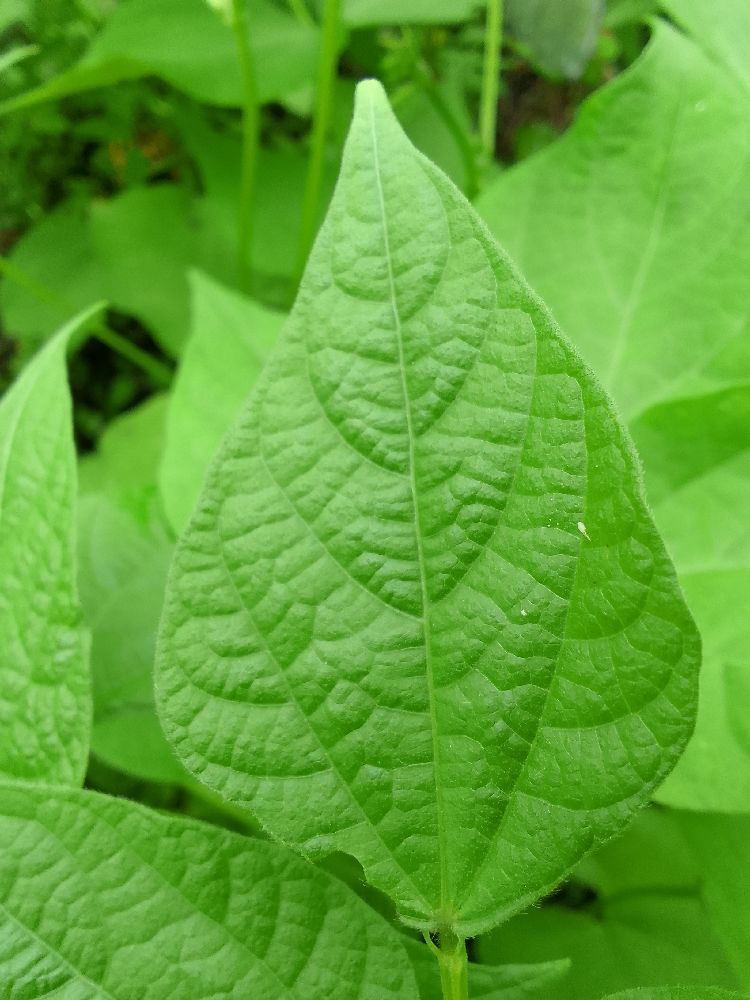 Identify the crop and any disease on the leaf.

common bean, healthy
